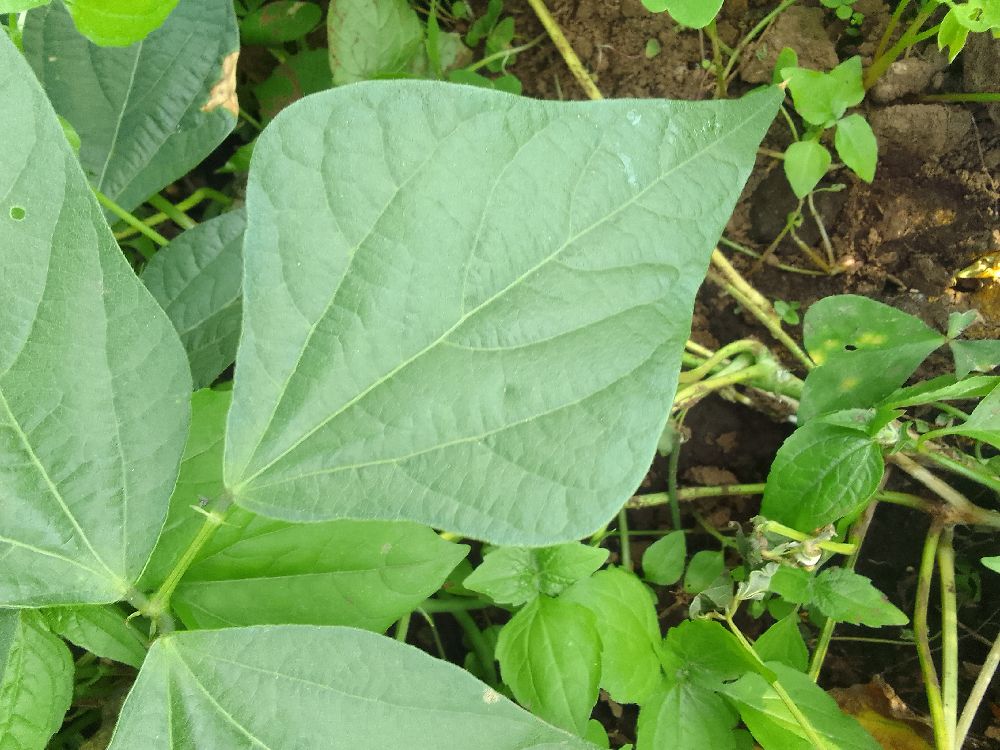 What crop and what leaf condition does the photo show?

common bean, healthy
